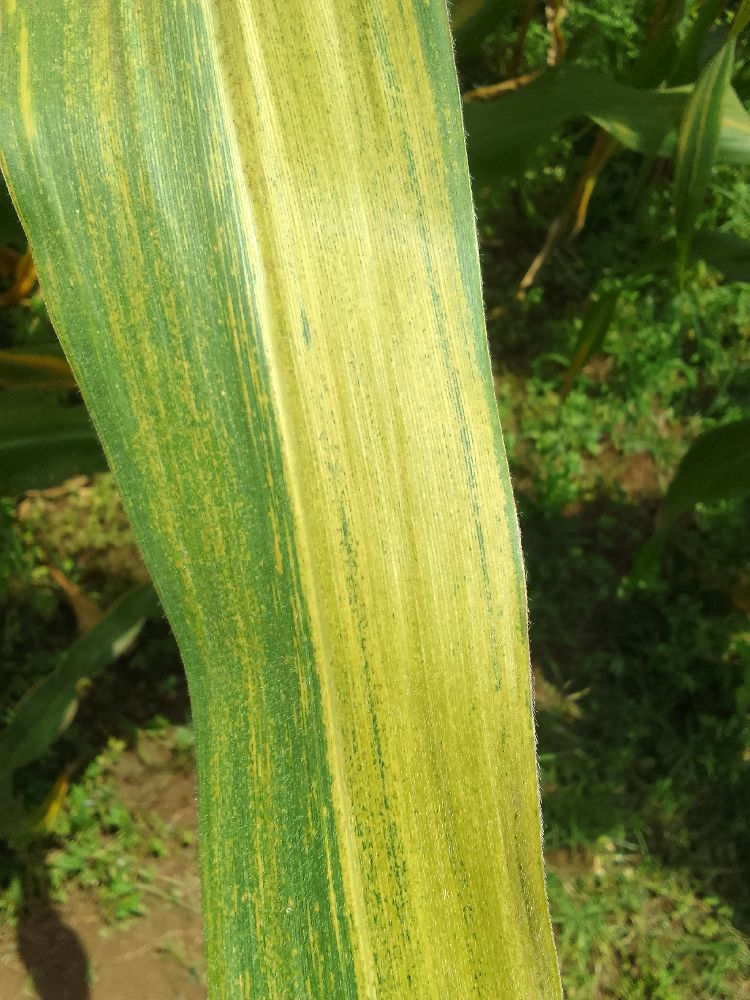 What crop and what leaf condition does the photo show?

maize, maize lethal necrosis
